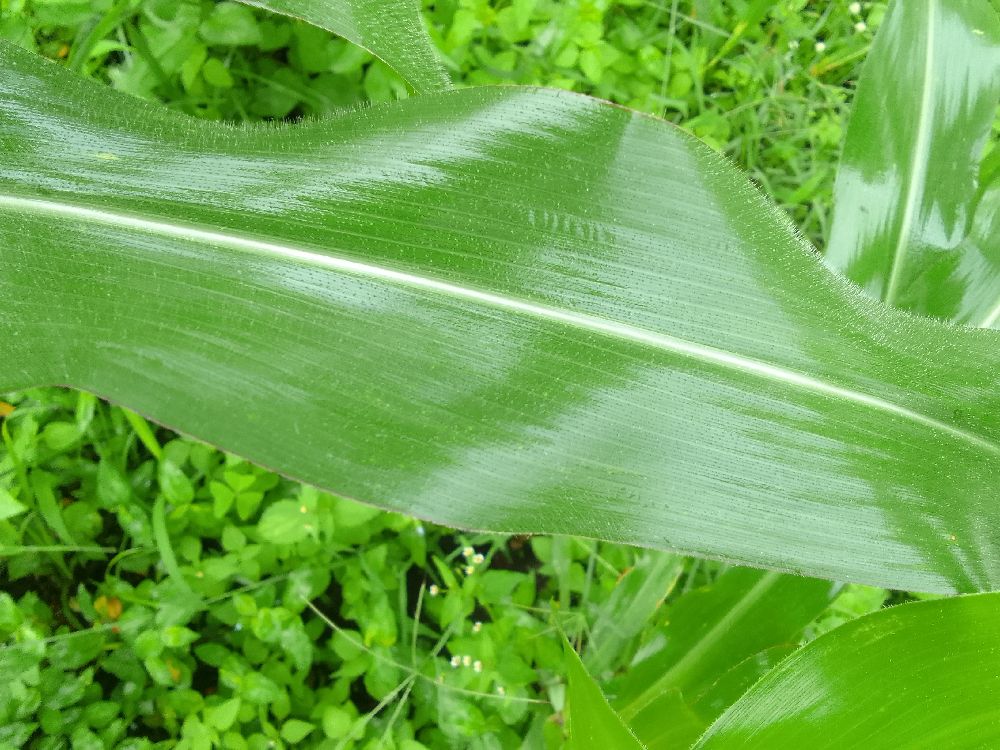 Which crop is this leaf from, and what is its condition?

maize, healthy
